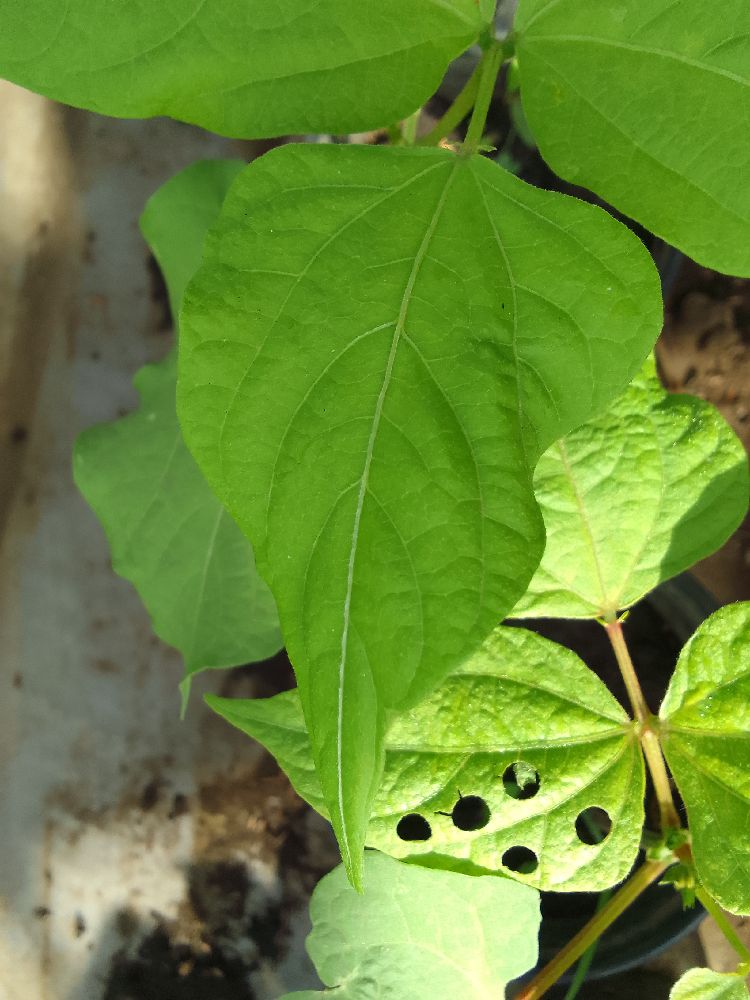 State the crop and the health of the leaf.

common bean, healthy
